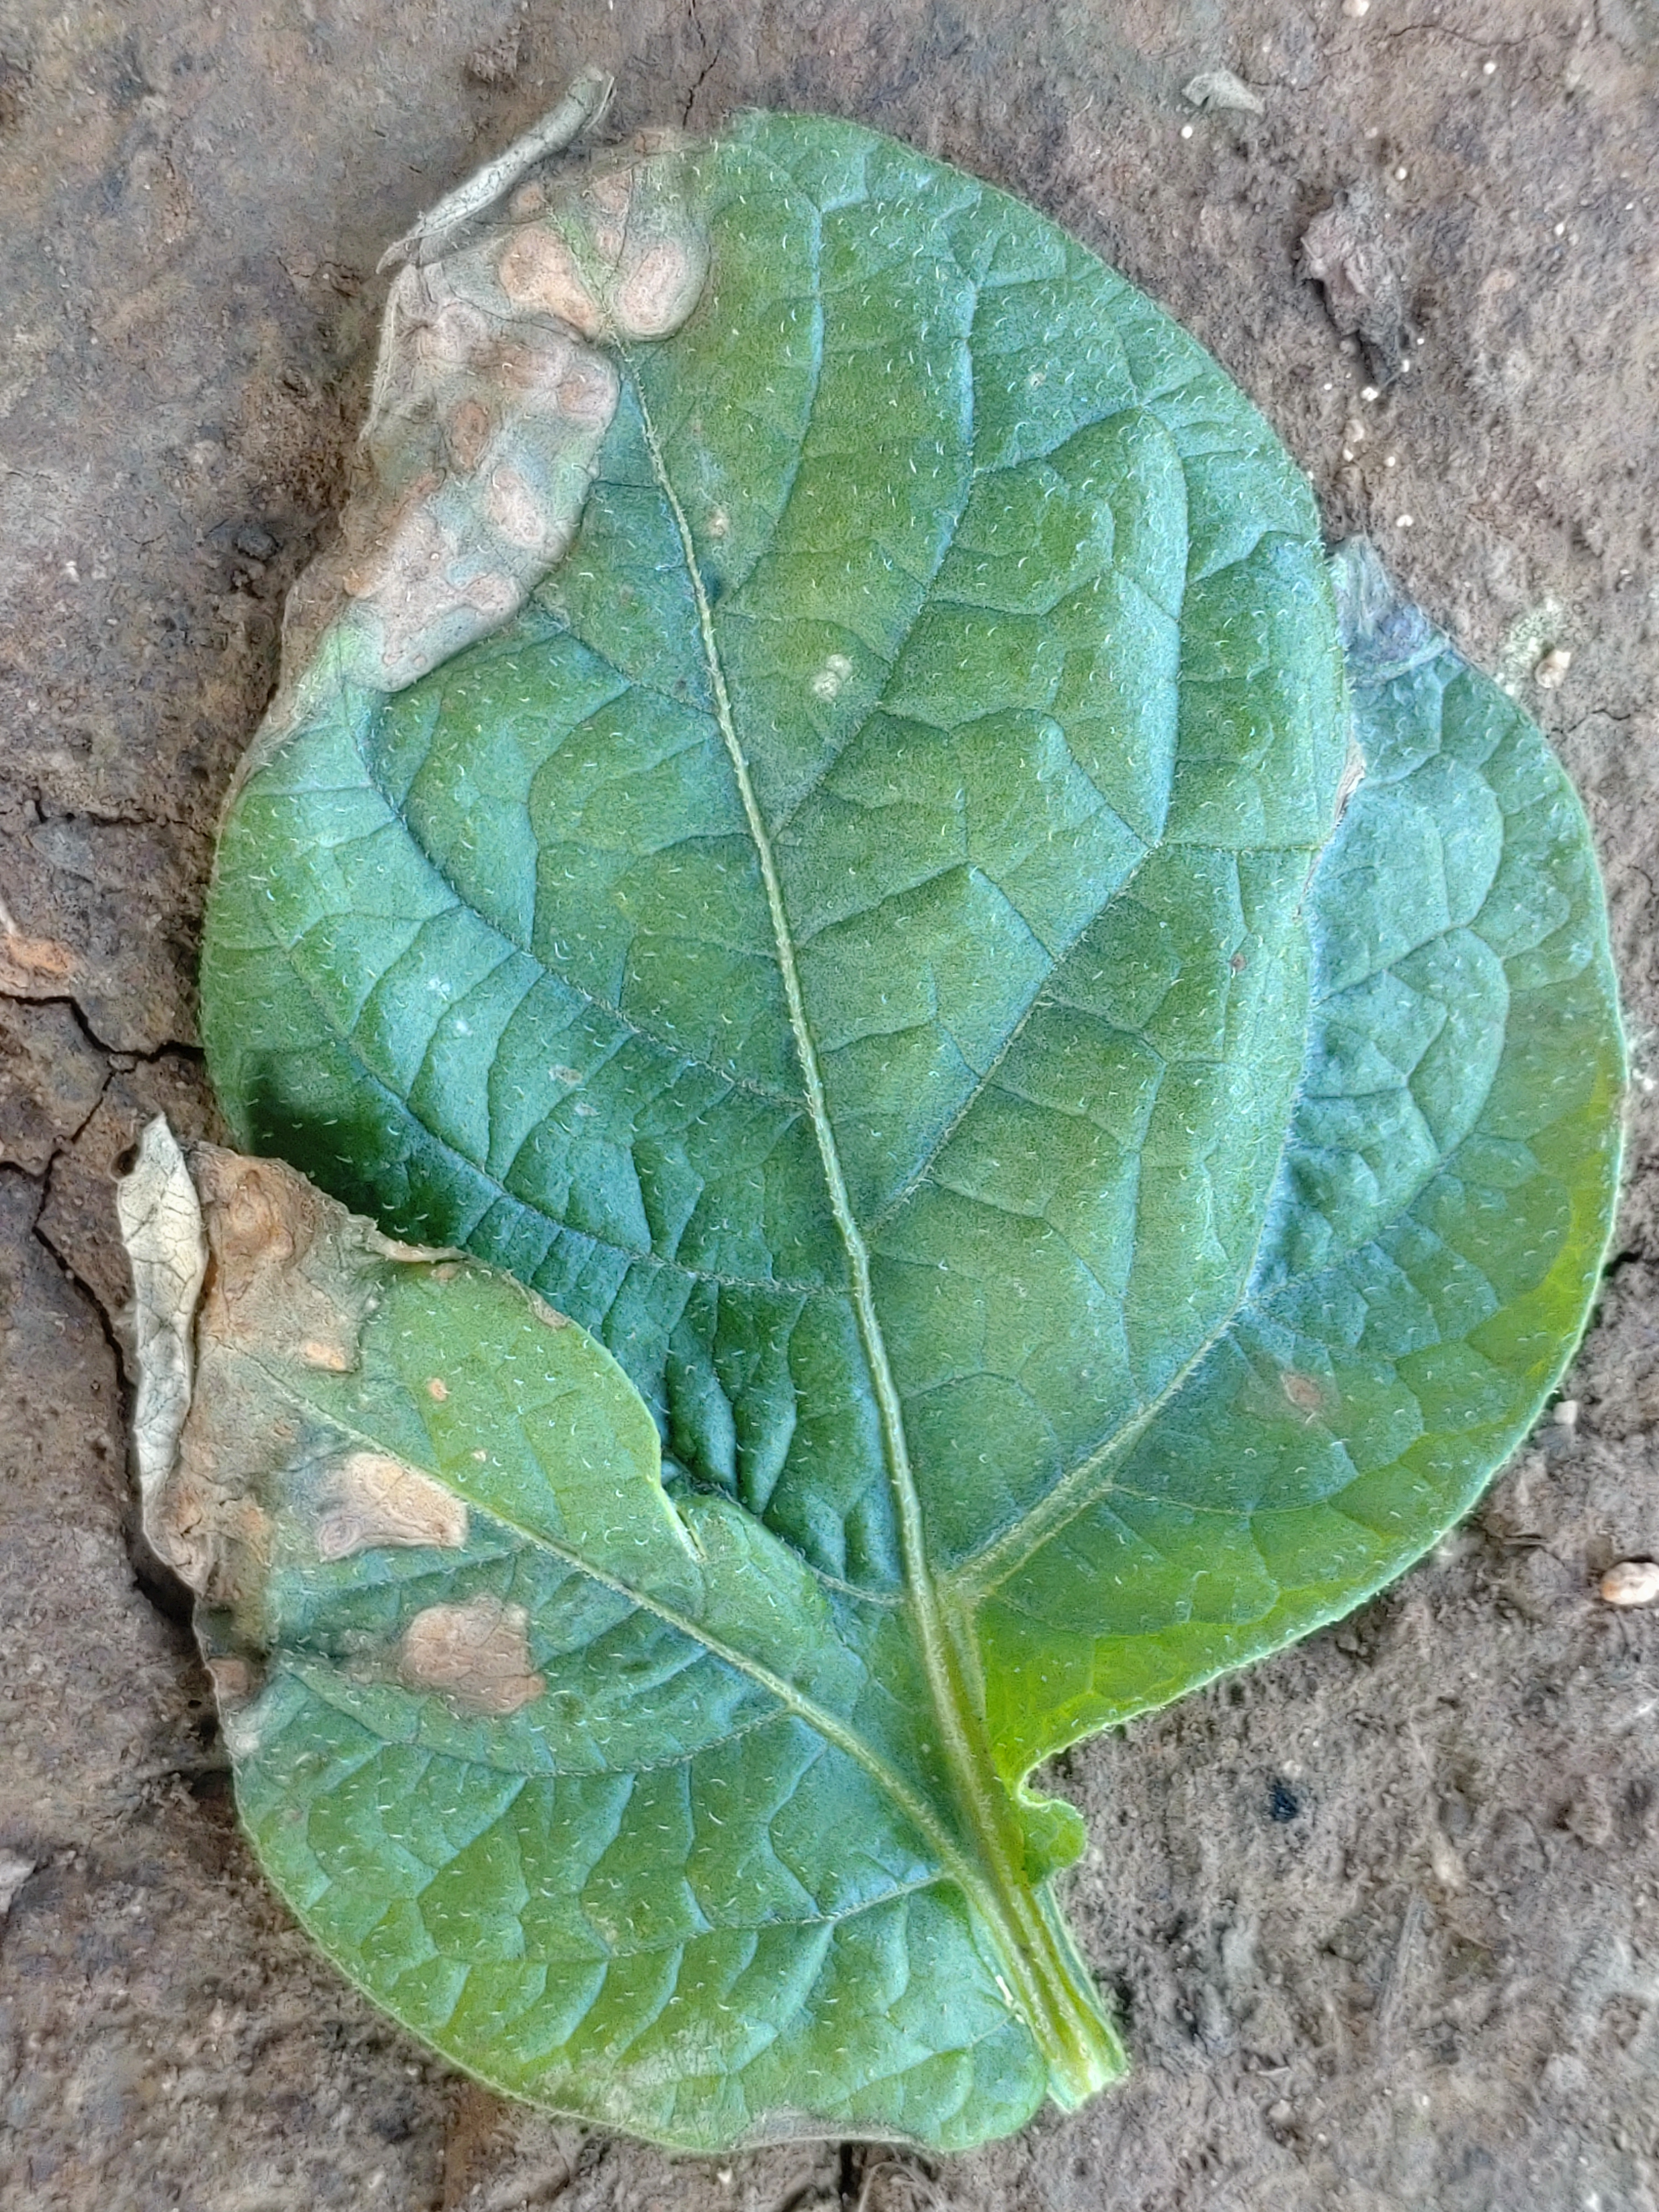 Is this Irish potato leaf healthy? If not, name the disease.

early blight
